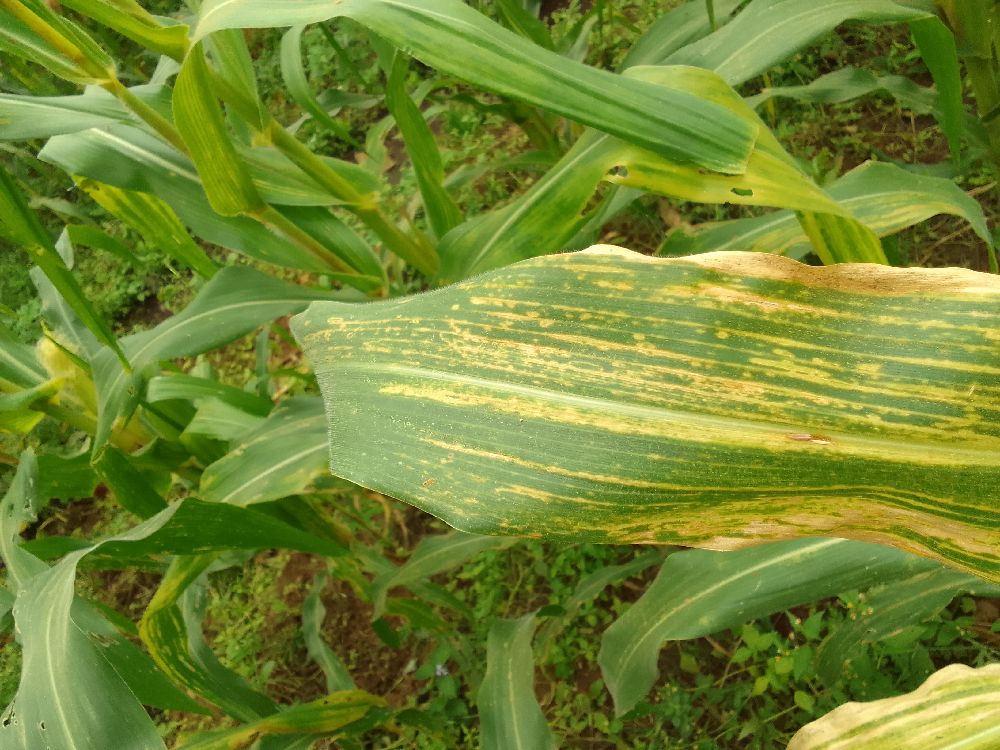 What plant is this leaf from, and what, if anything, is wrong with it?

maize, maize lethal necrosis
